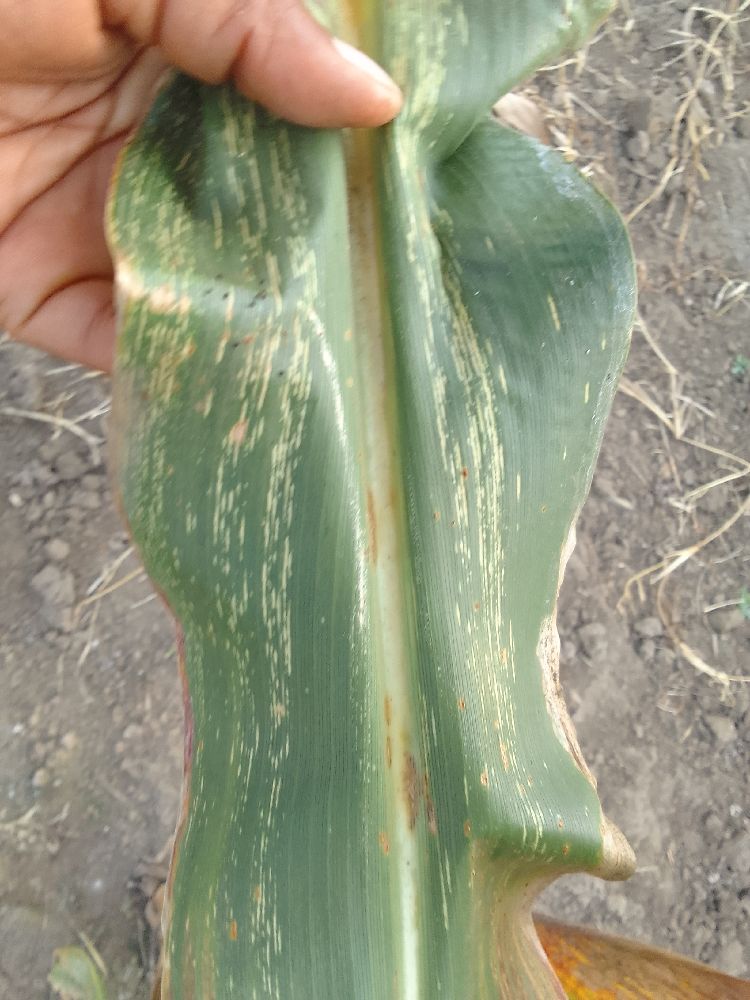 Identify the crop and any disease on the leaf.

maize, maize streak virus
